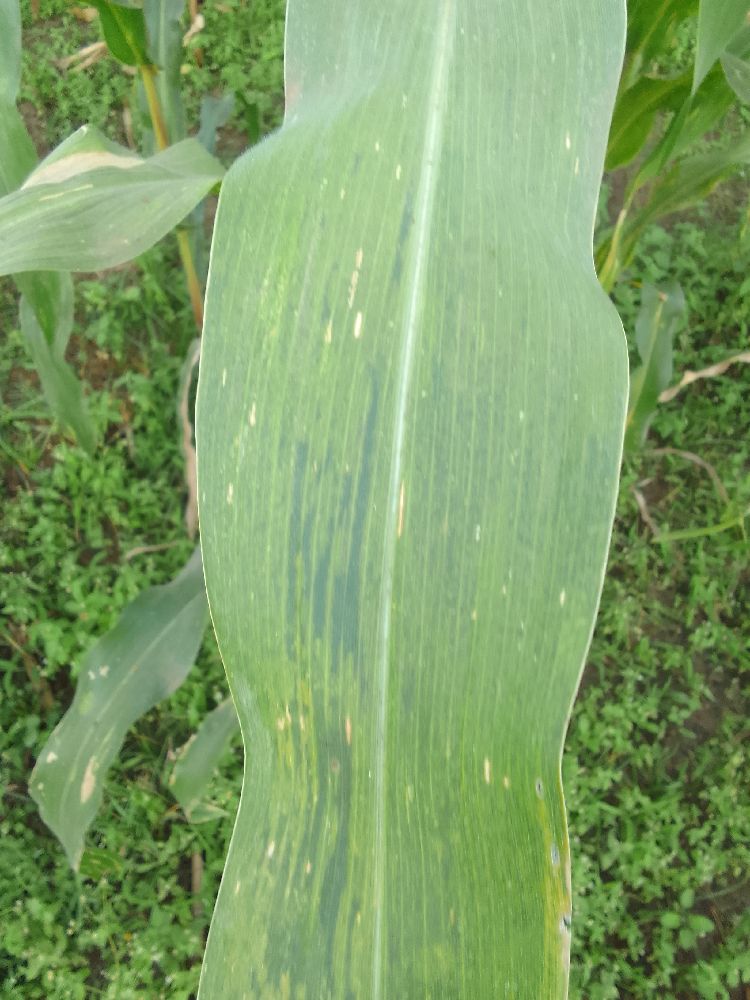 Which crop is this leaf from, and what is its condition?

maize, maize lethal necrosis
